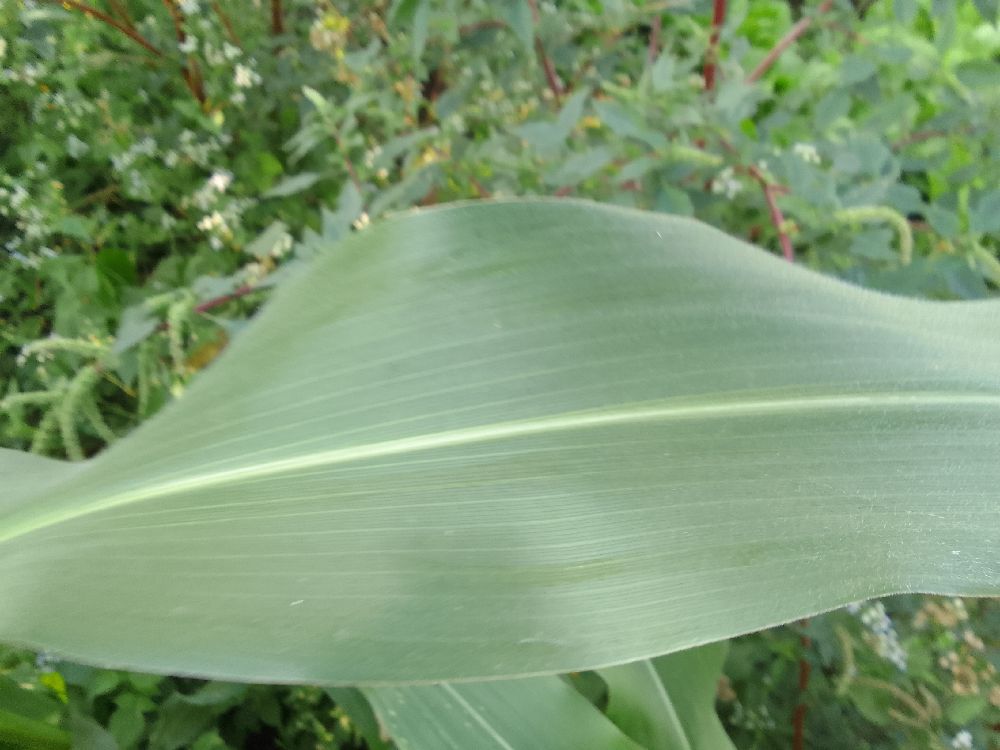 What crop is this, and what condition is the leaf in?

maize, healthy
